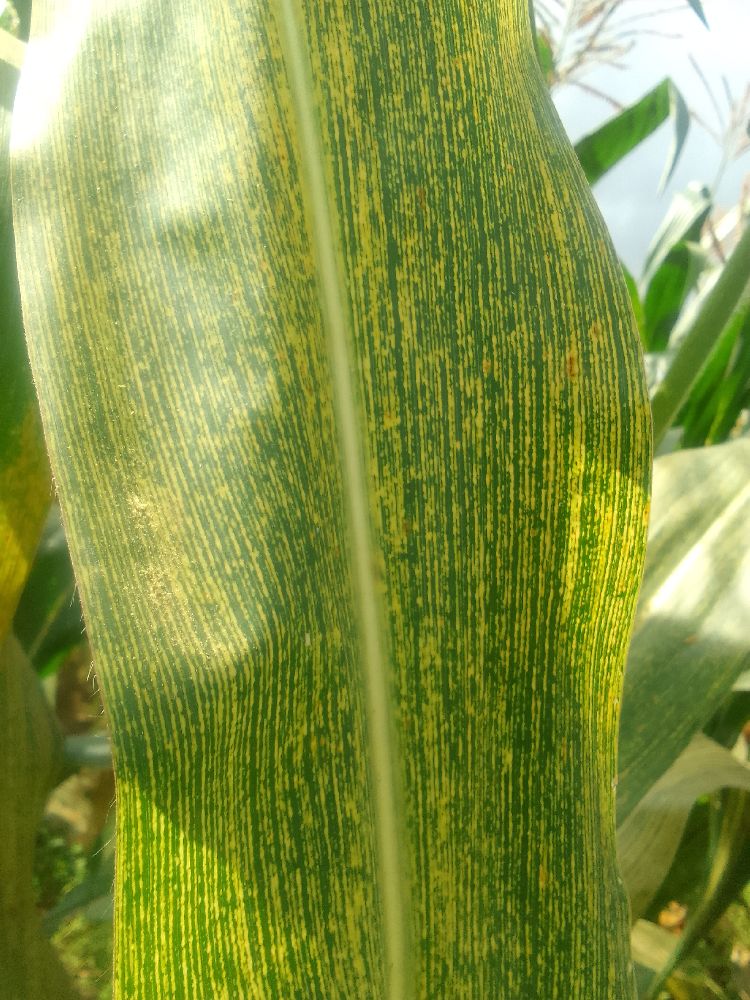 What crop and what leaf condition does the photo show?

maize, maize streak virus
